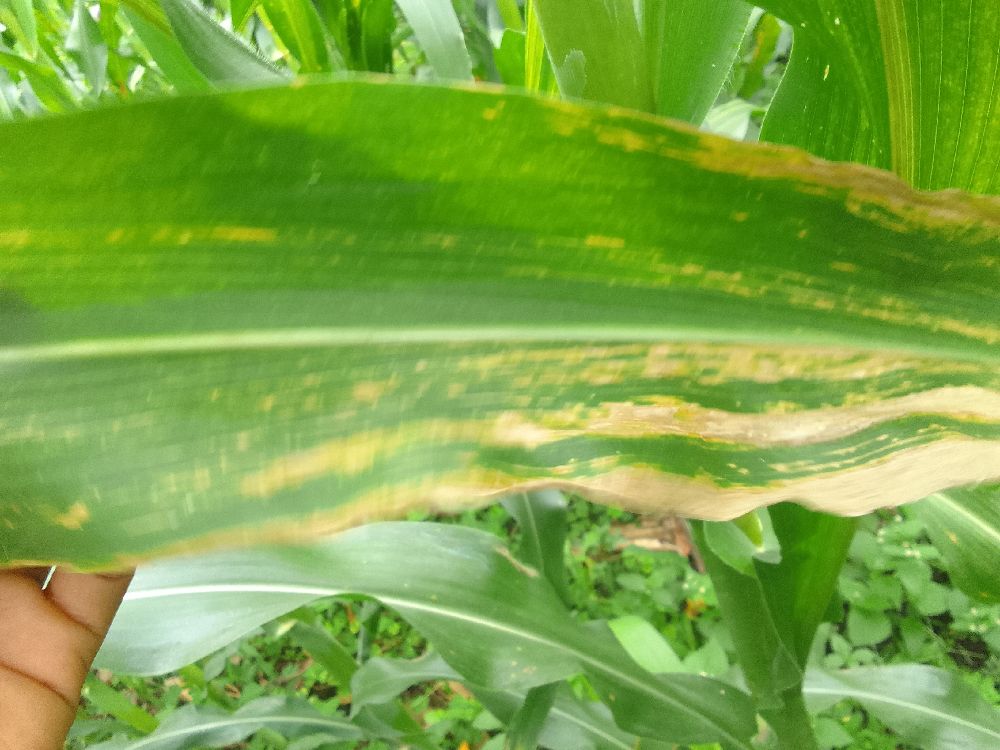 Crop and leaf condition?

maize, maize lethal necrosis
